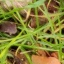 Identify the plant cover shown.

grass
